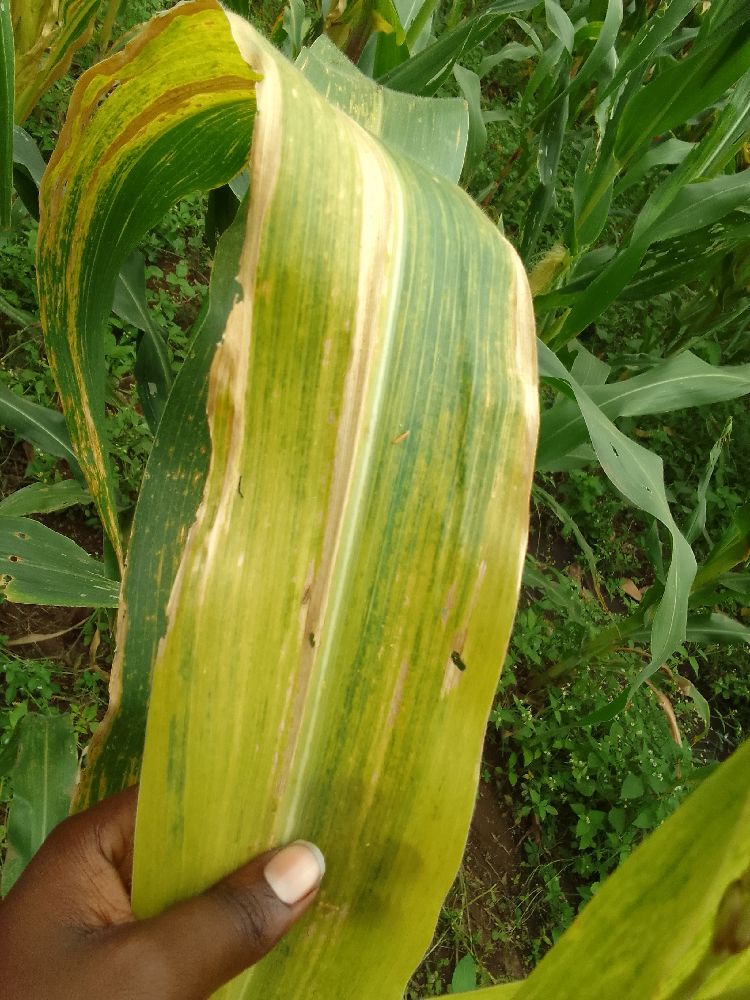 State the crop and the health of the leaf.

maize, maize lethal necrosis
